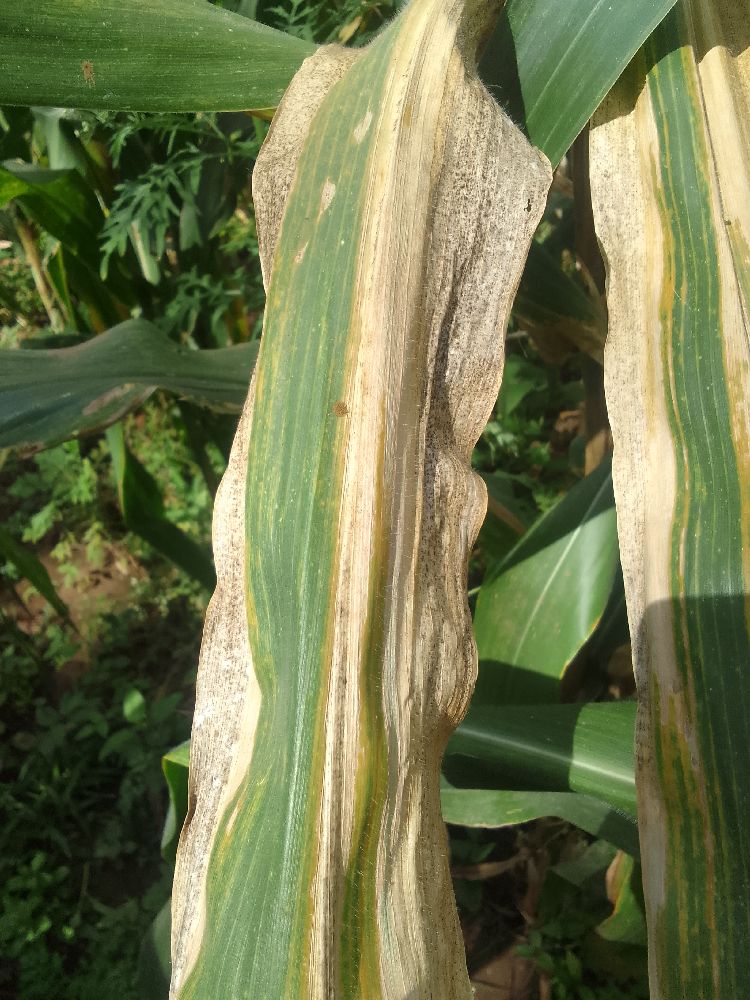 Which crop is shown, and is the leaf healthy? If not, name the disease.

maize, maize lethal necrosis
